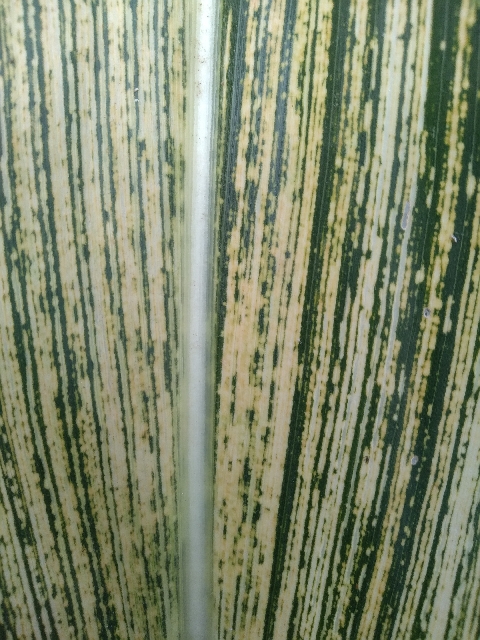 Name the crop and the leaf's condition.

maize, maize streak virus
